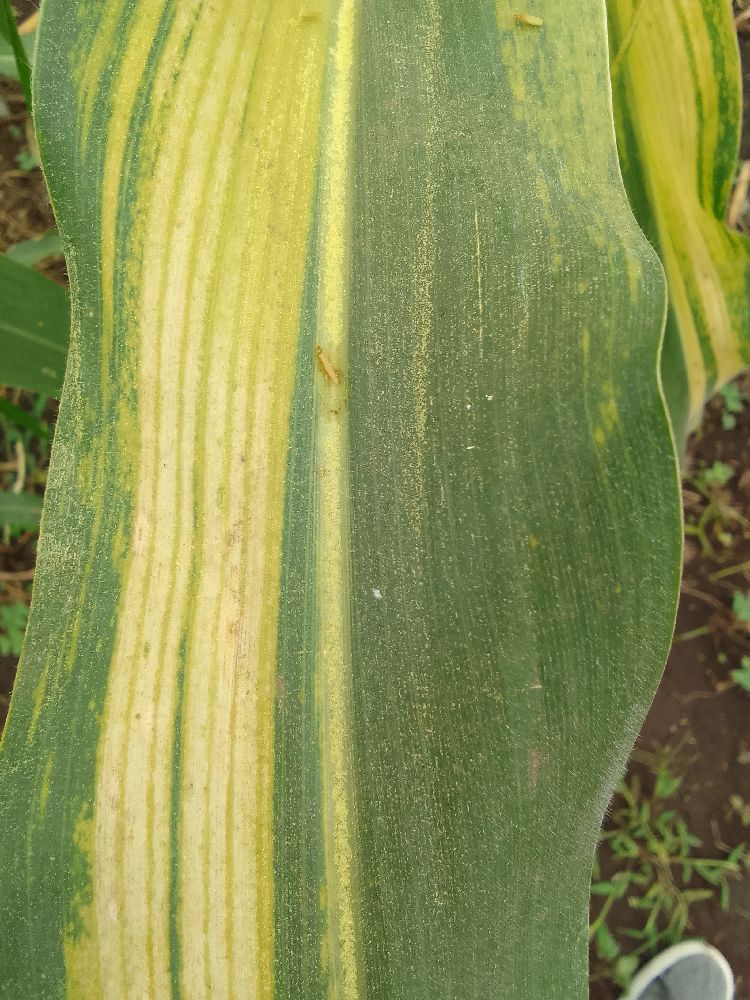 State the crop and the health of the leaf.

maize, maize lethal necrosis
